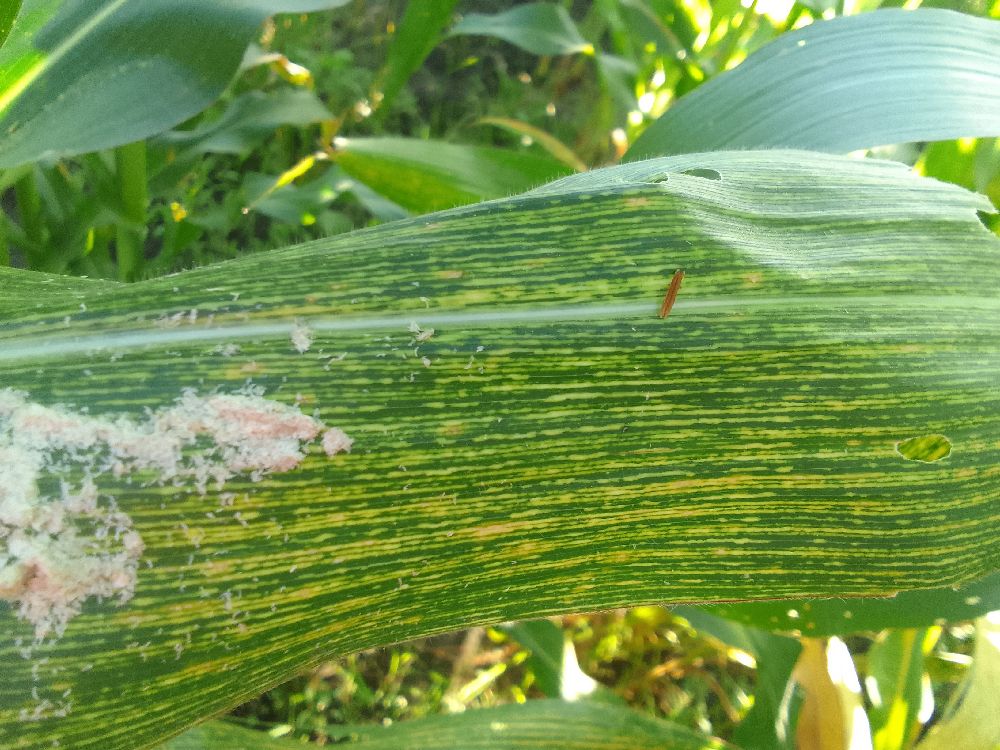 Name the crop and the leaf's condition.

maize, maize streak virus
